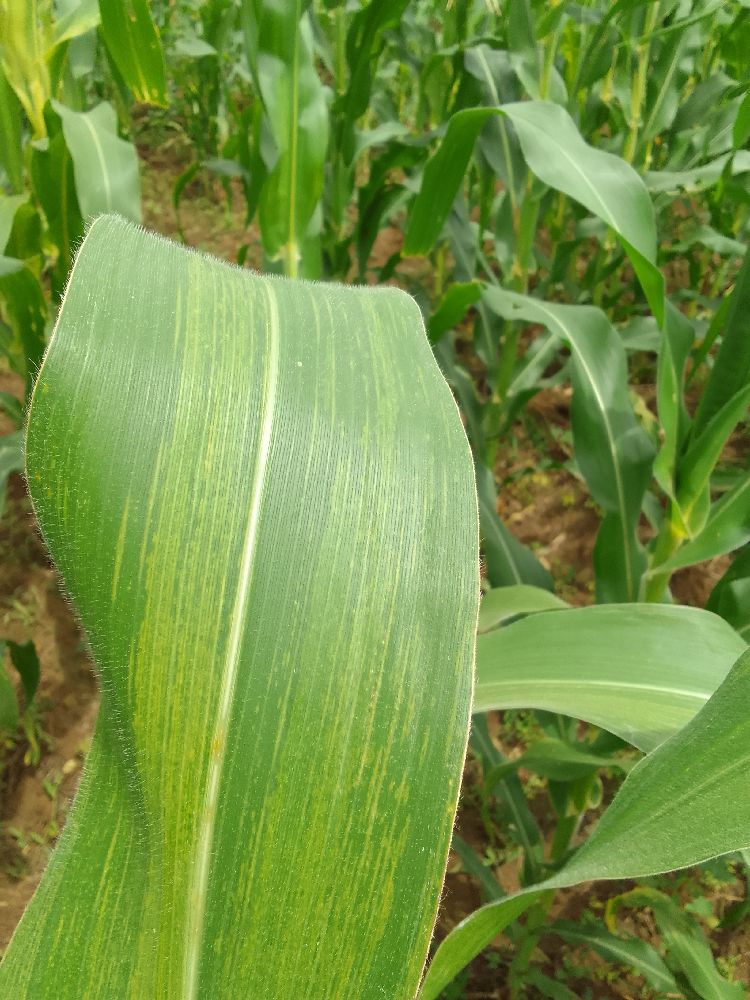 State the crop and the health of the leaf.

maize, maize lethal necrosis
